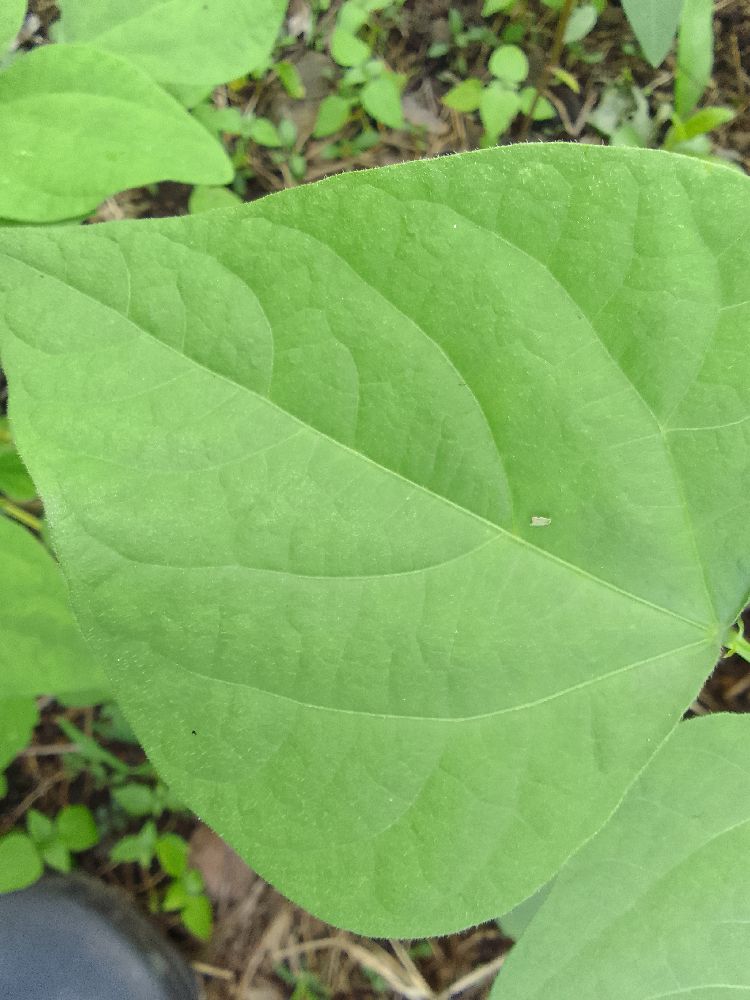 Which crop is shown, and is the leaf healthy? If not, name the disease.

common bean, healthy
